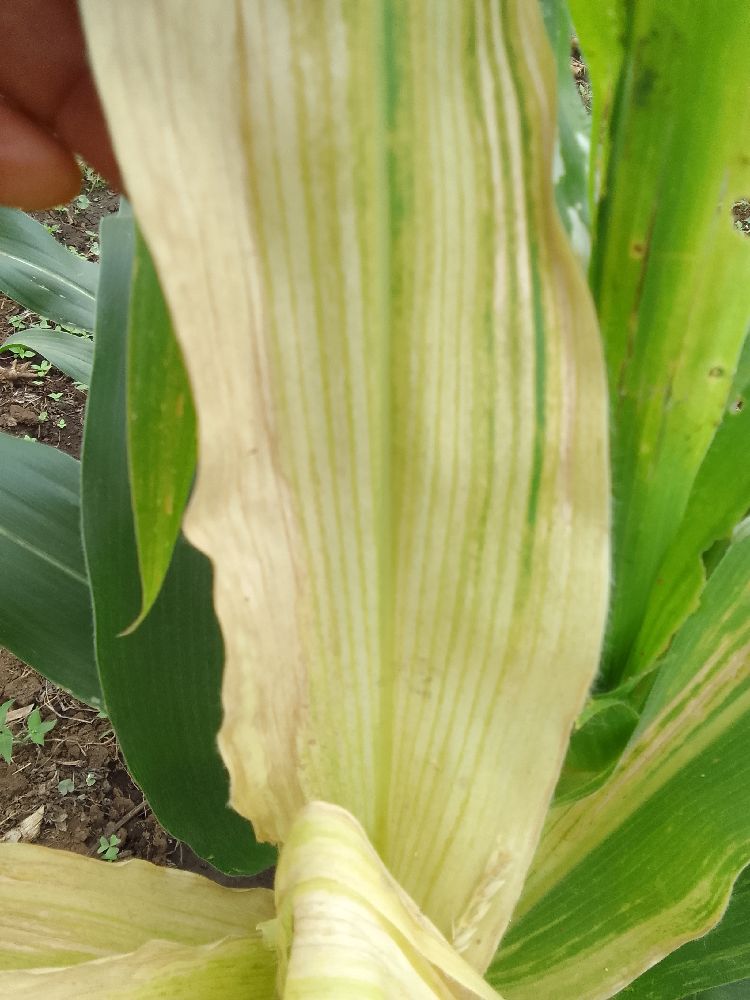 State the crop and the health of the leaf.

maize, maize lethal necrosis
